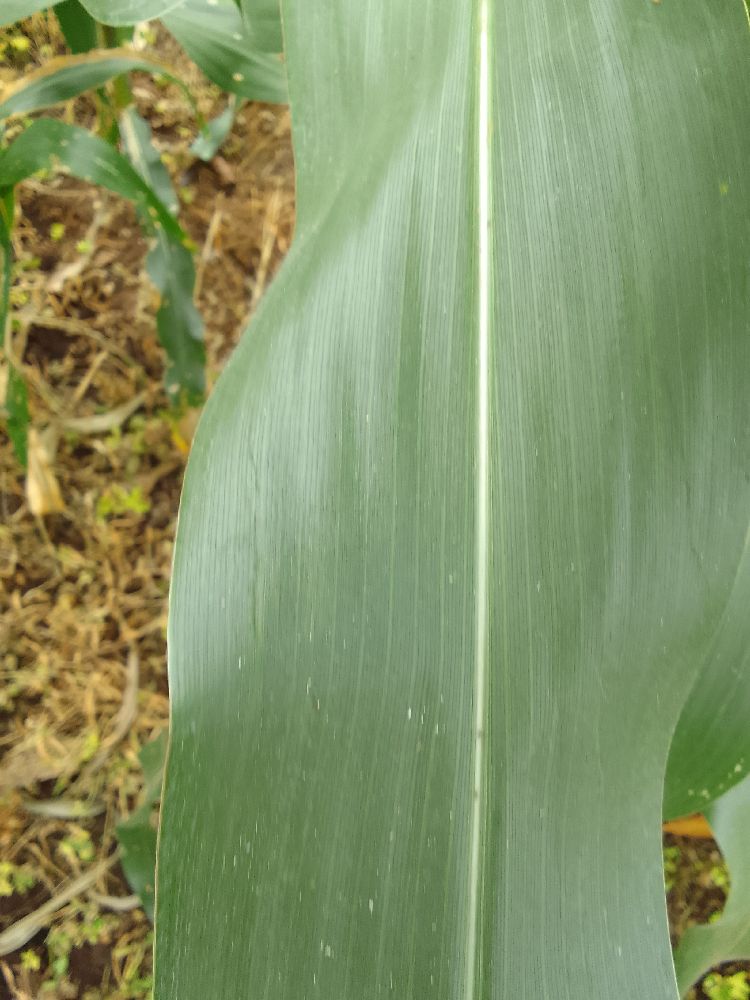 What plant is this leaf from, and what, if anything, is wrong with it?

maize, healthy
